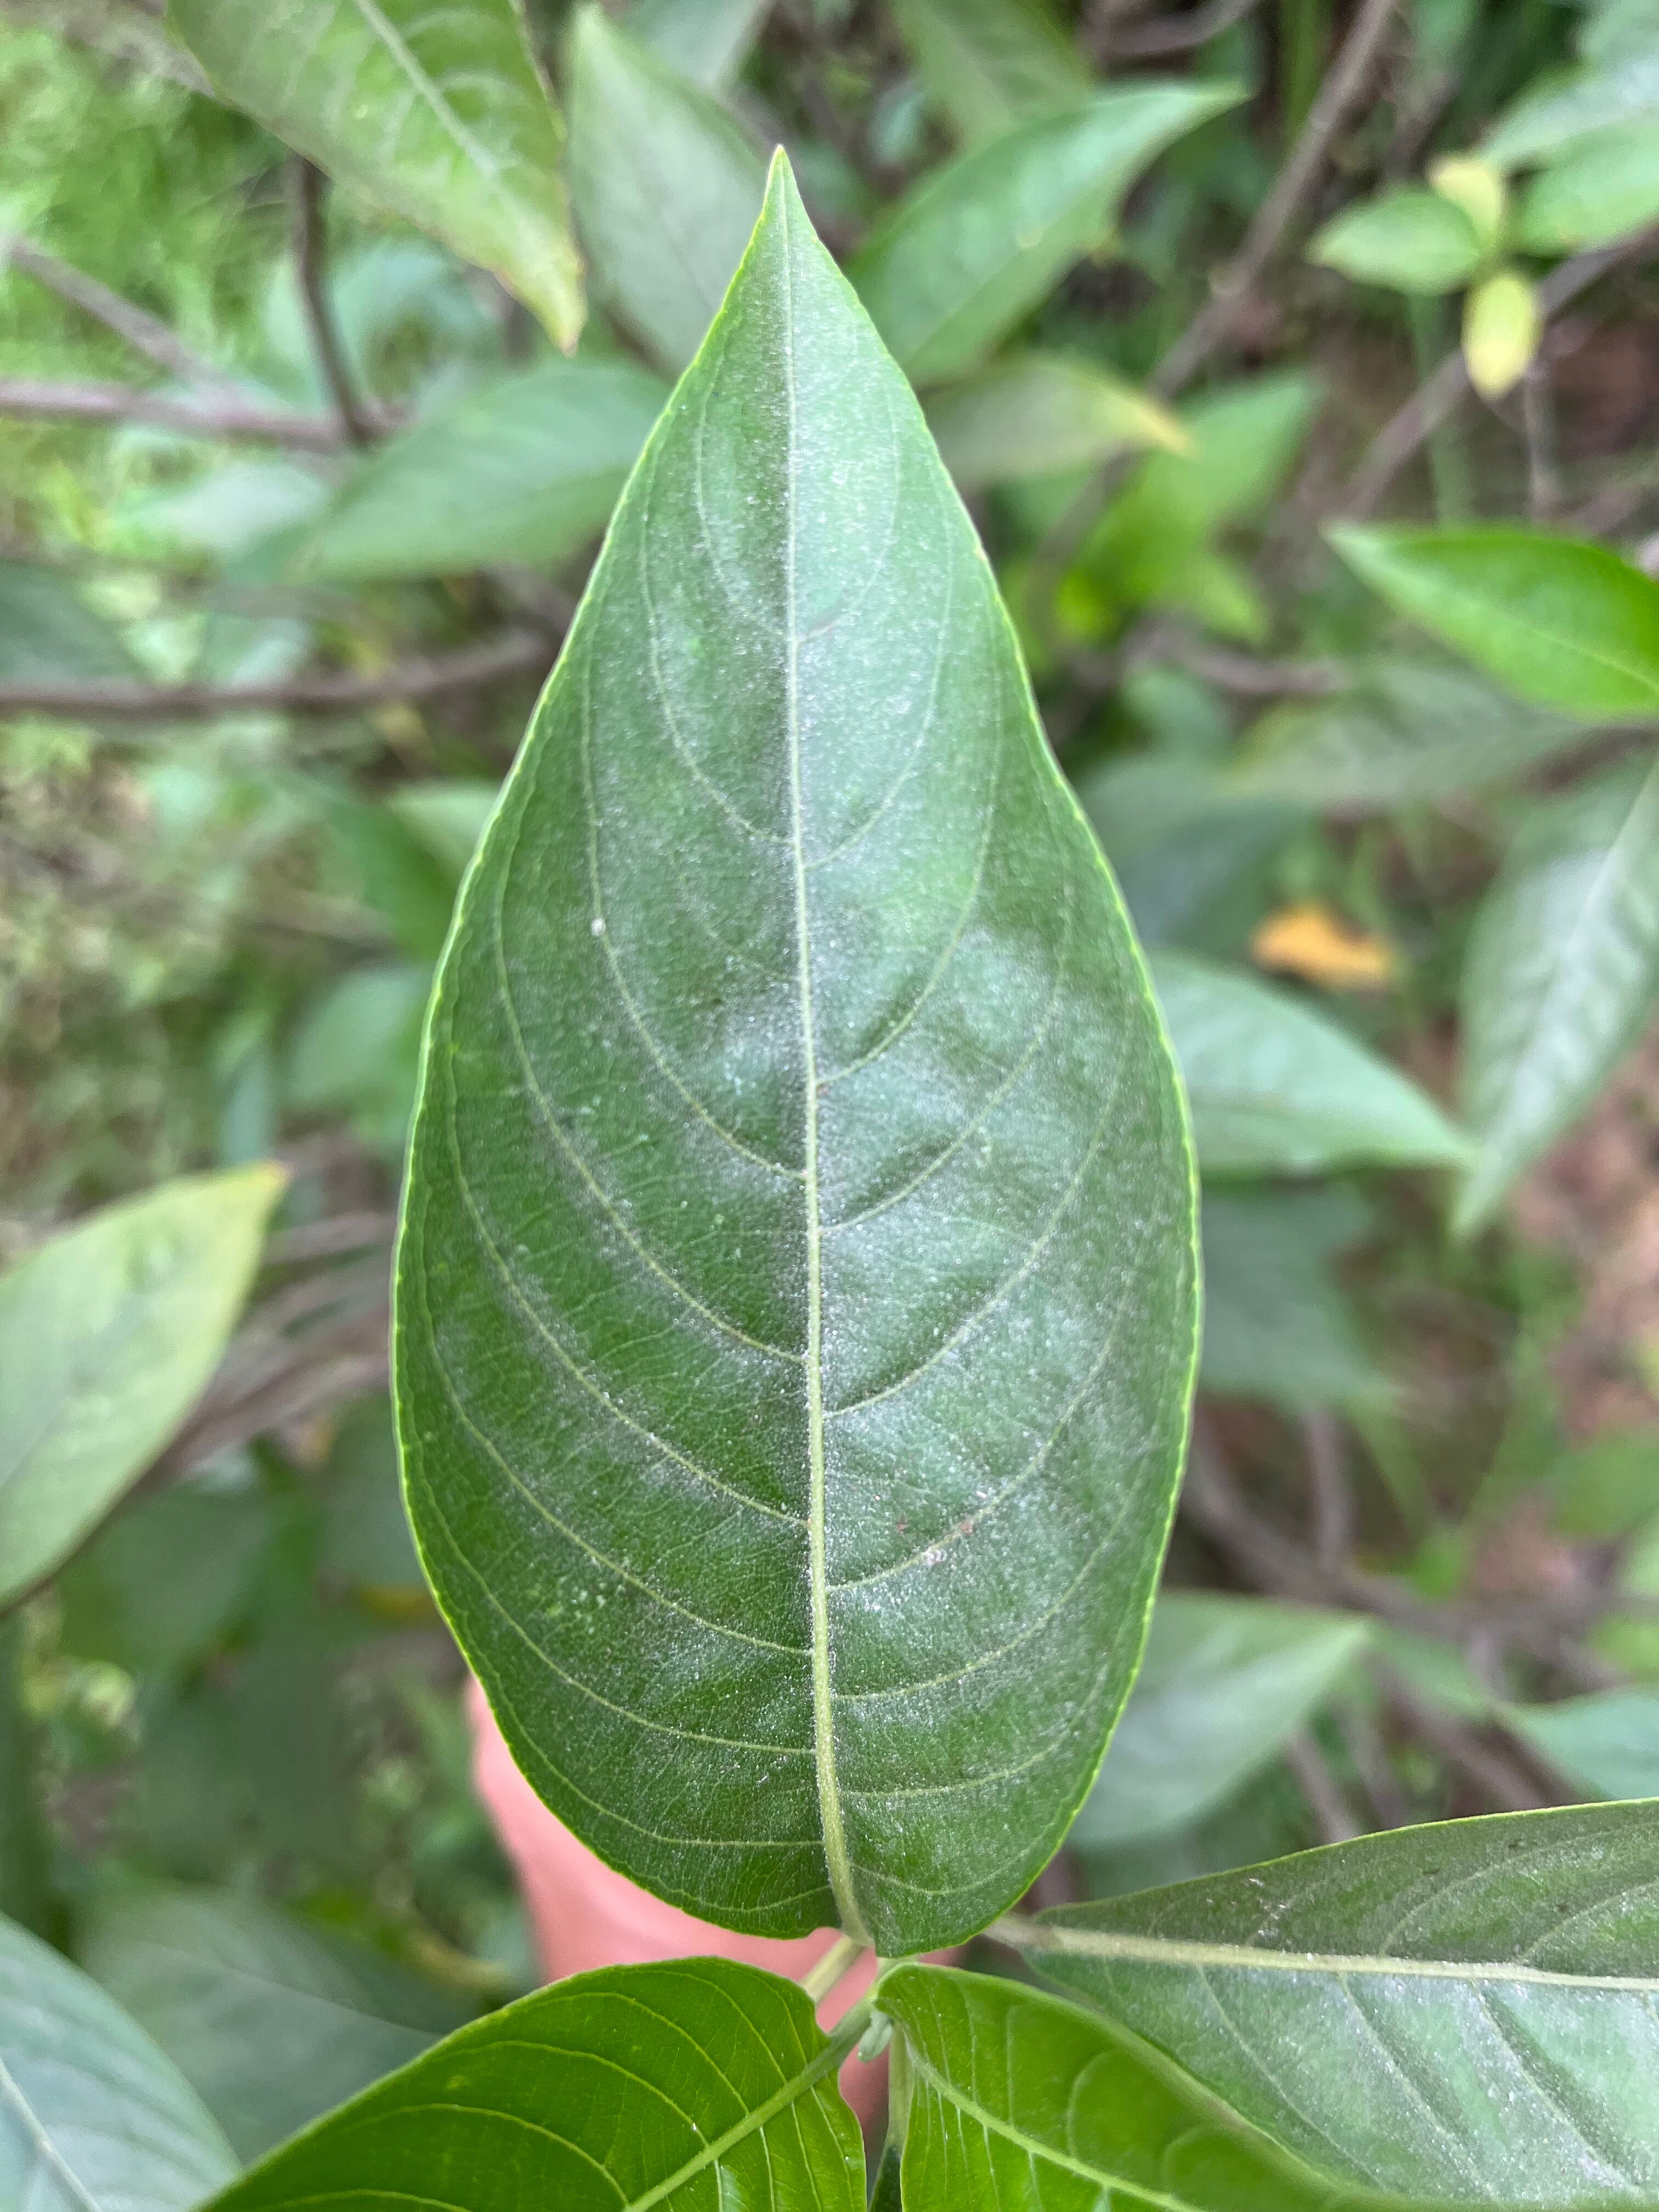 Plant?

vasaka
